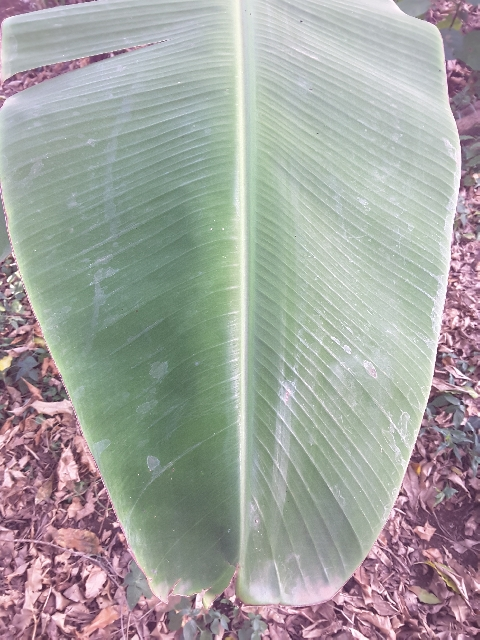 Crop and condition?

banana, healthy
